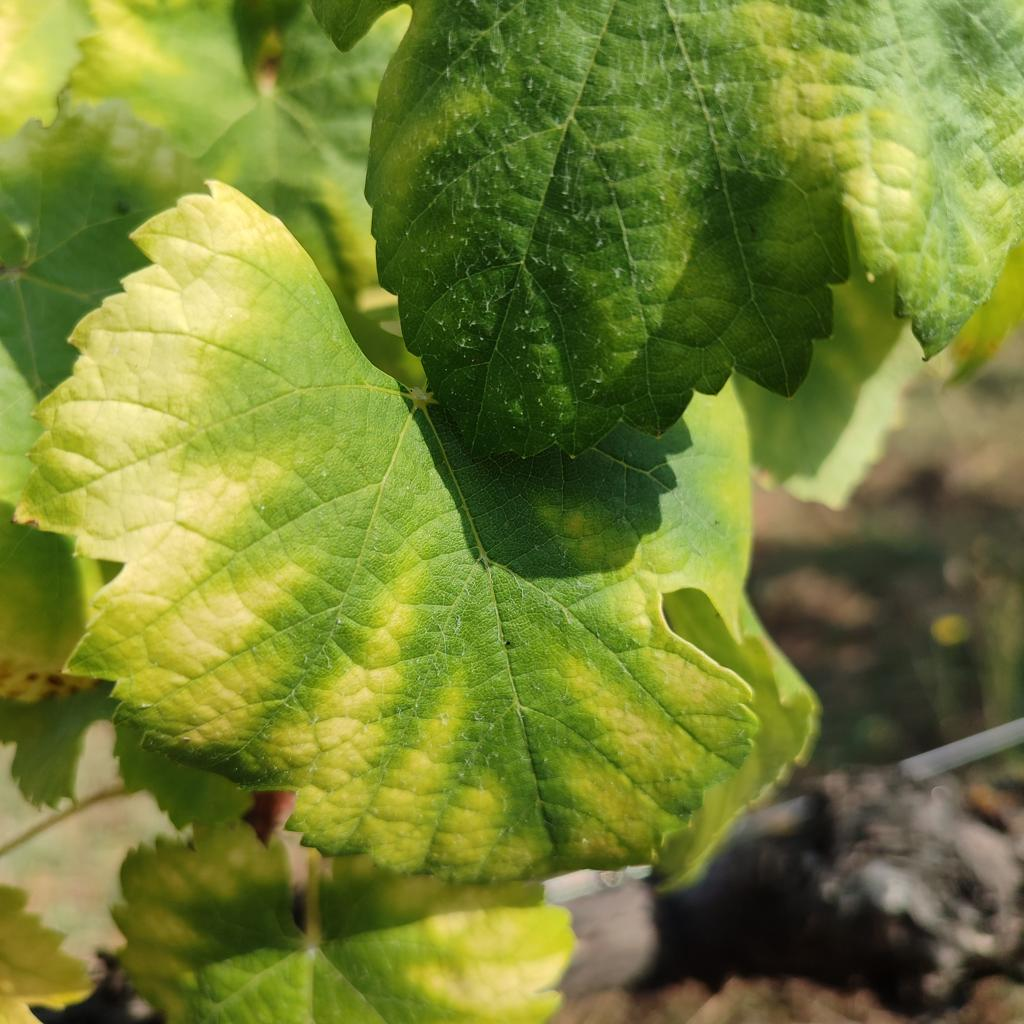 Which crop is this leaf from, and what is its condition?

grapevine, esca complex
